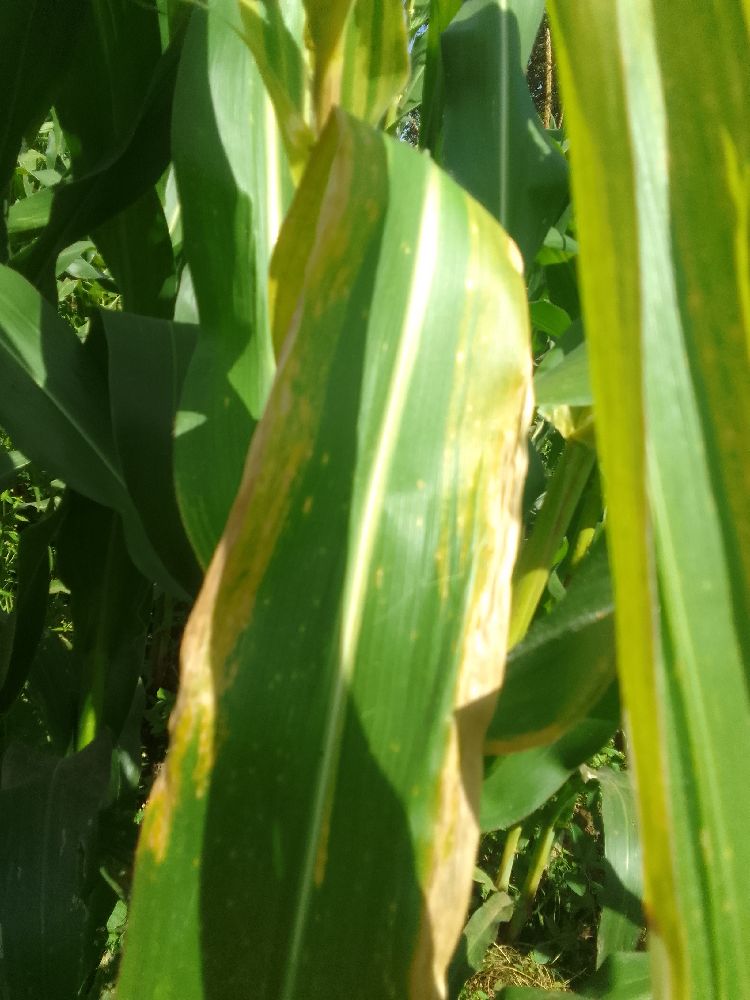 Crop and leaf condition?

maize, maize lethal necrosis
